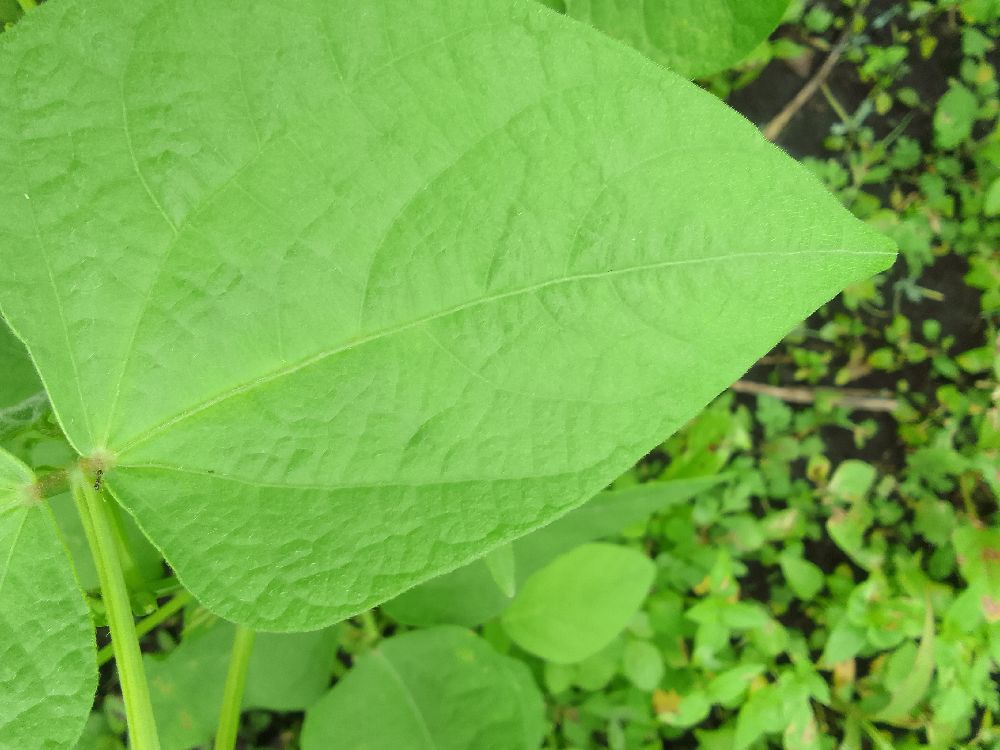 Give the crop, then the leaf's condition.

common bean, healthy
